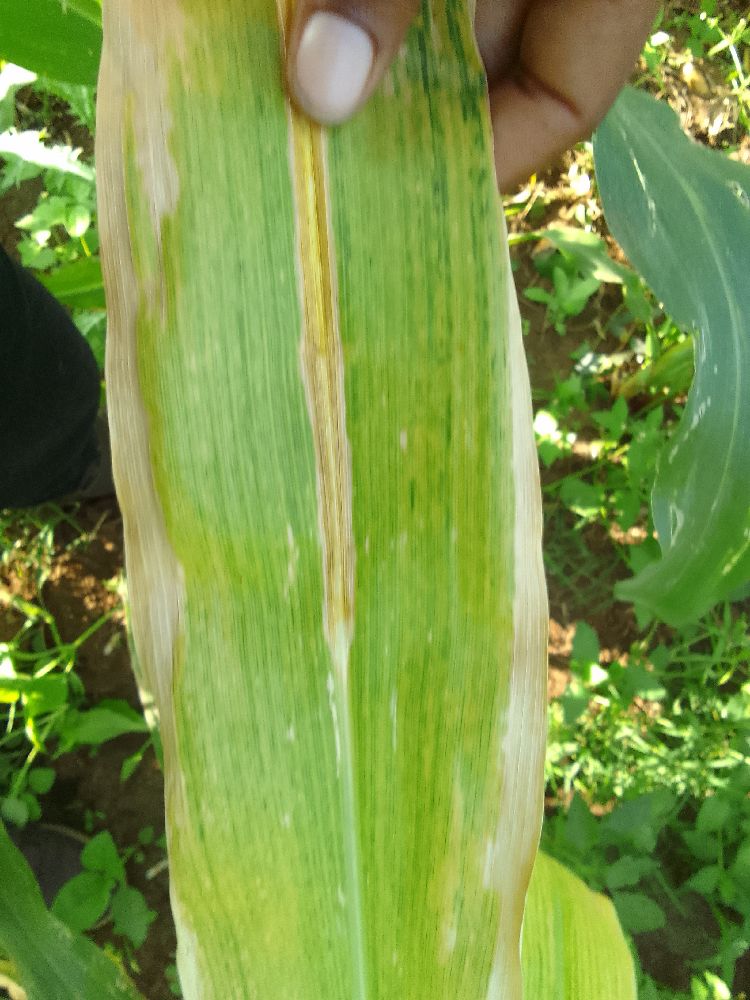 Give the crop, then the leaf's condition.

maize, maize lethal necrosis
